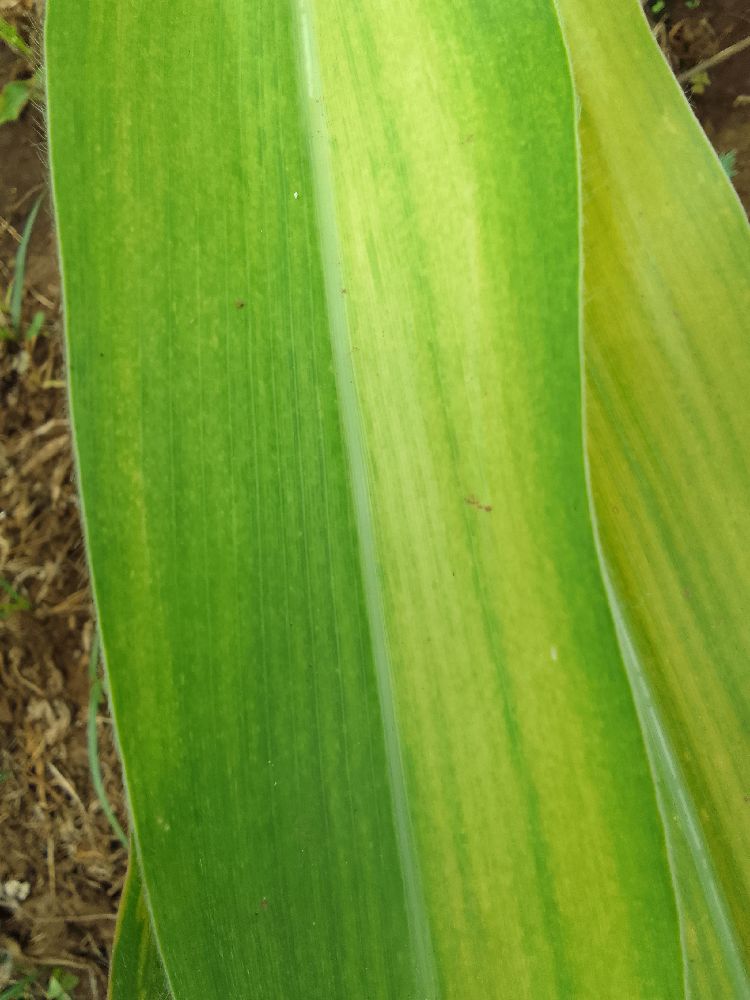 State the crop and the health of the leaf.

maize, maize lethal necrosis
